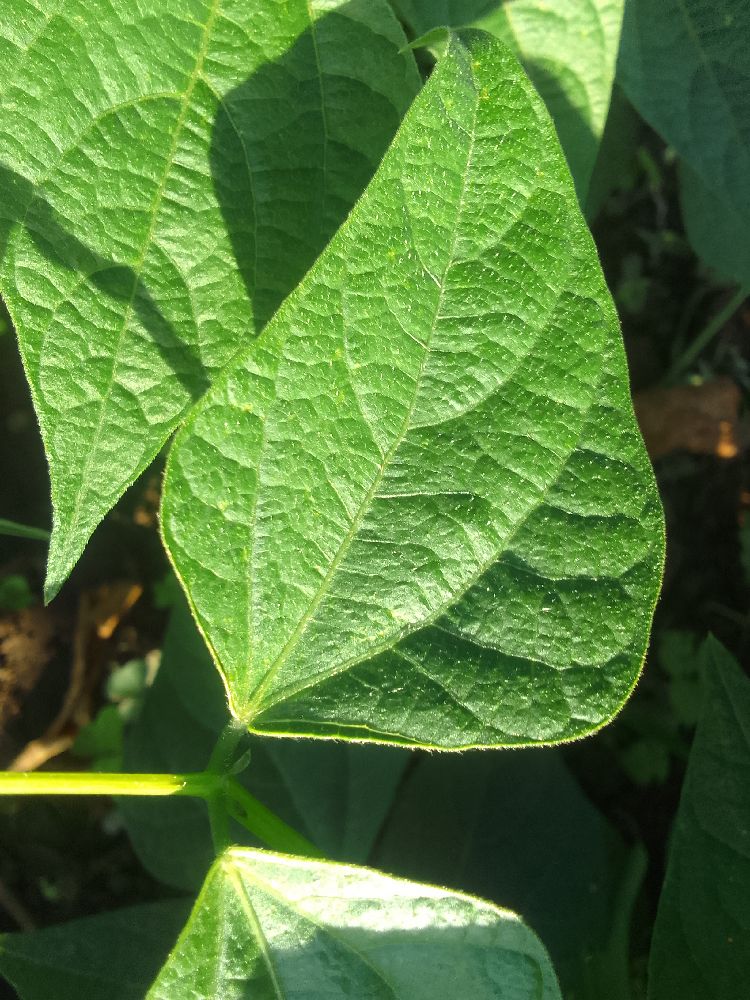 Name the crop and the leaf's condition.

common bean, healthy
